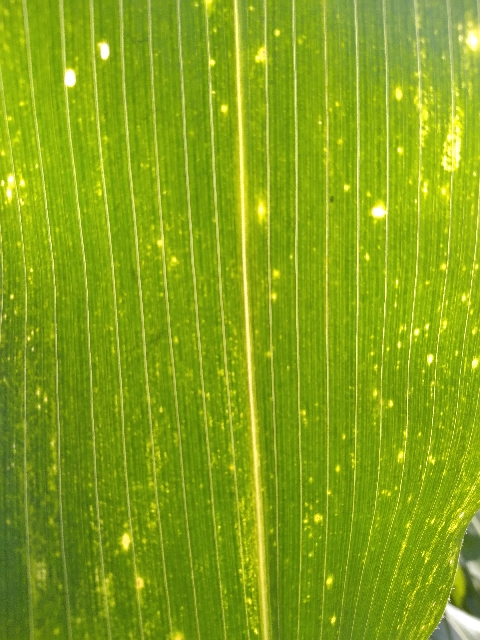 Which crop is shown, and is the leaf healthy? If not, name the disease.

maize, maize lethal necrosis
